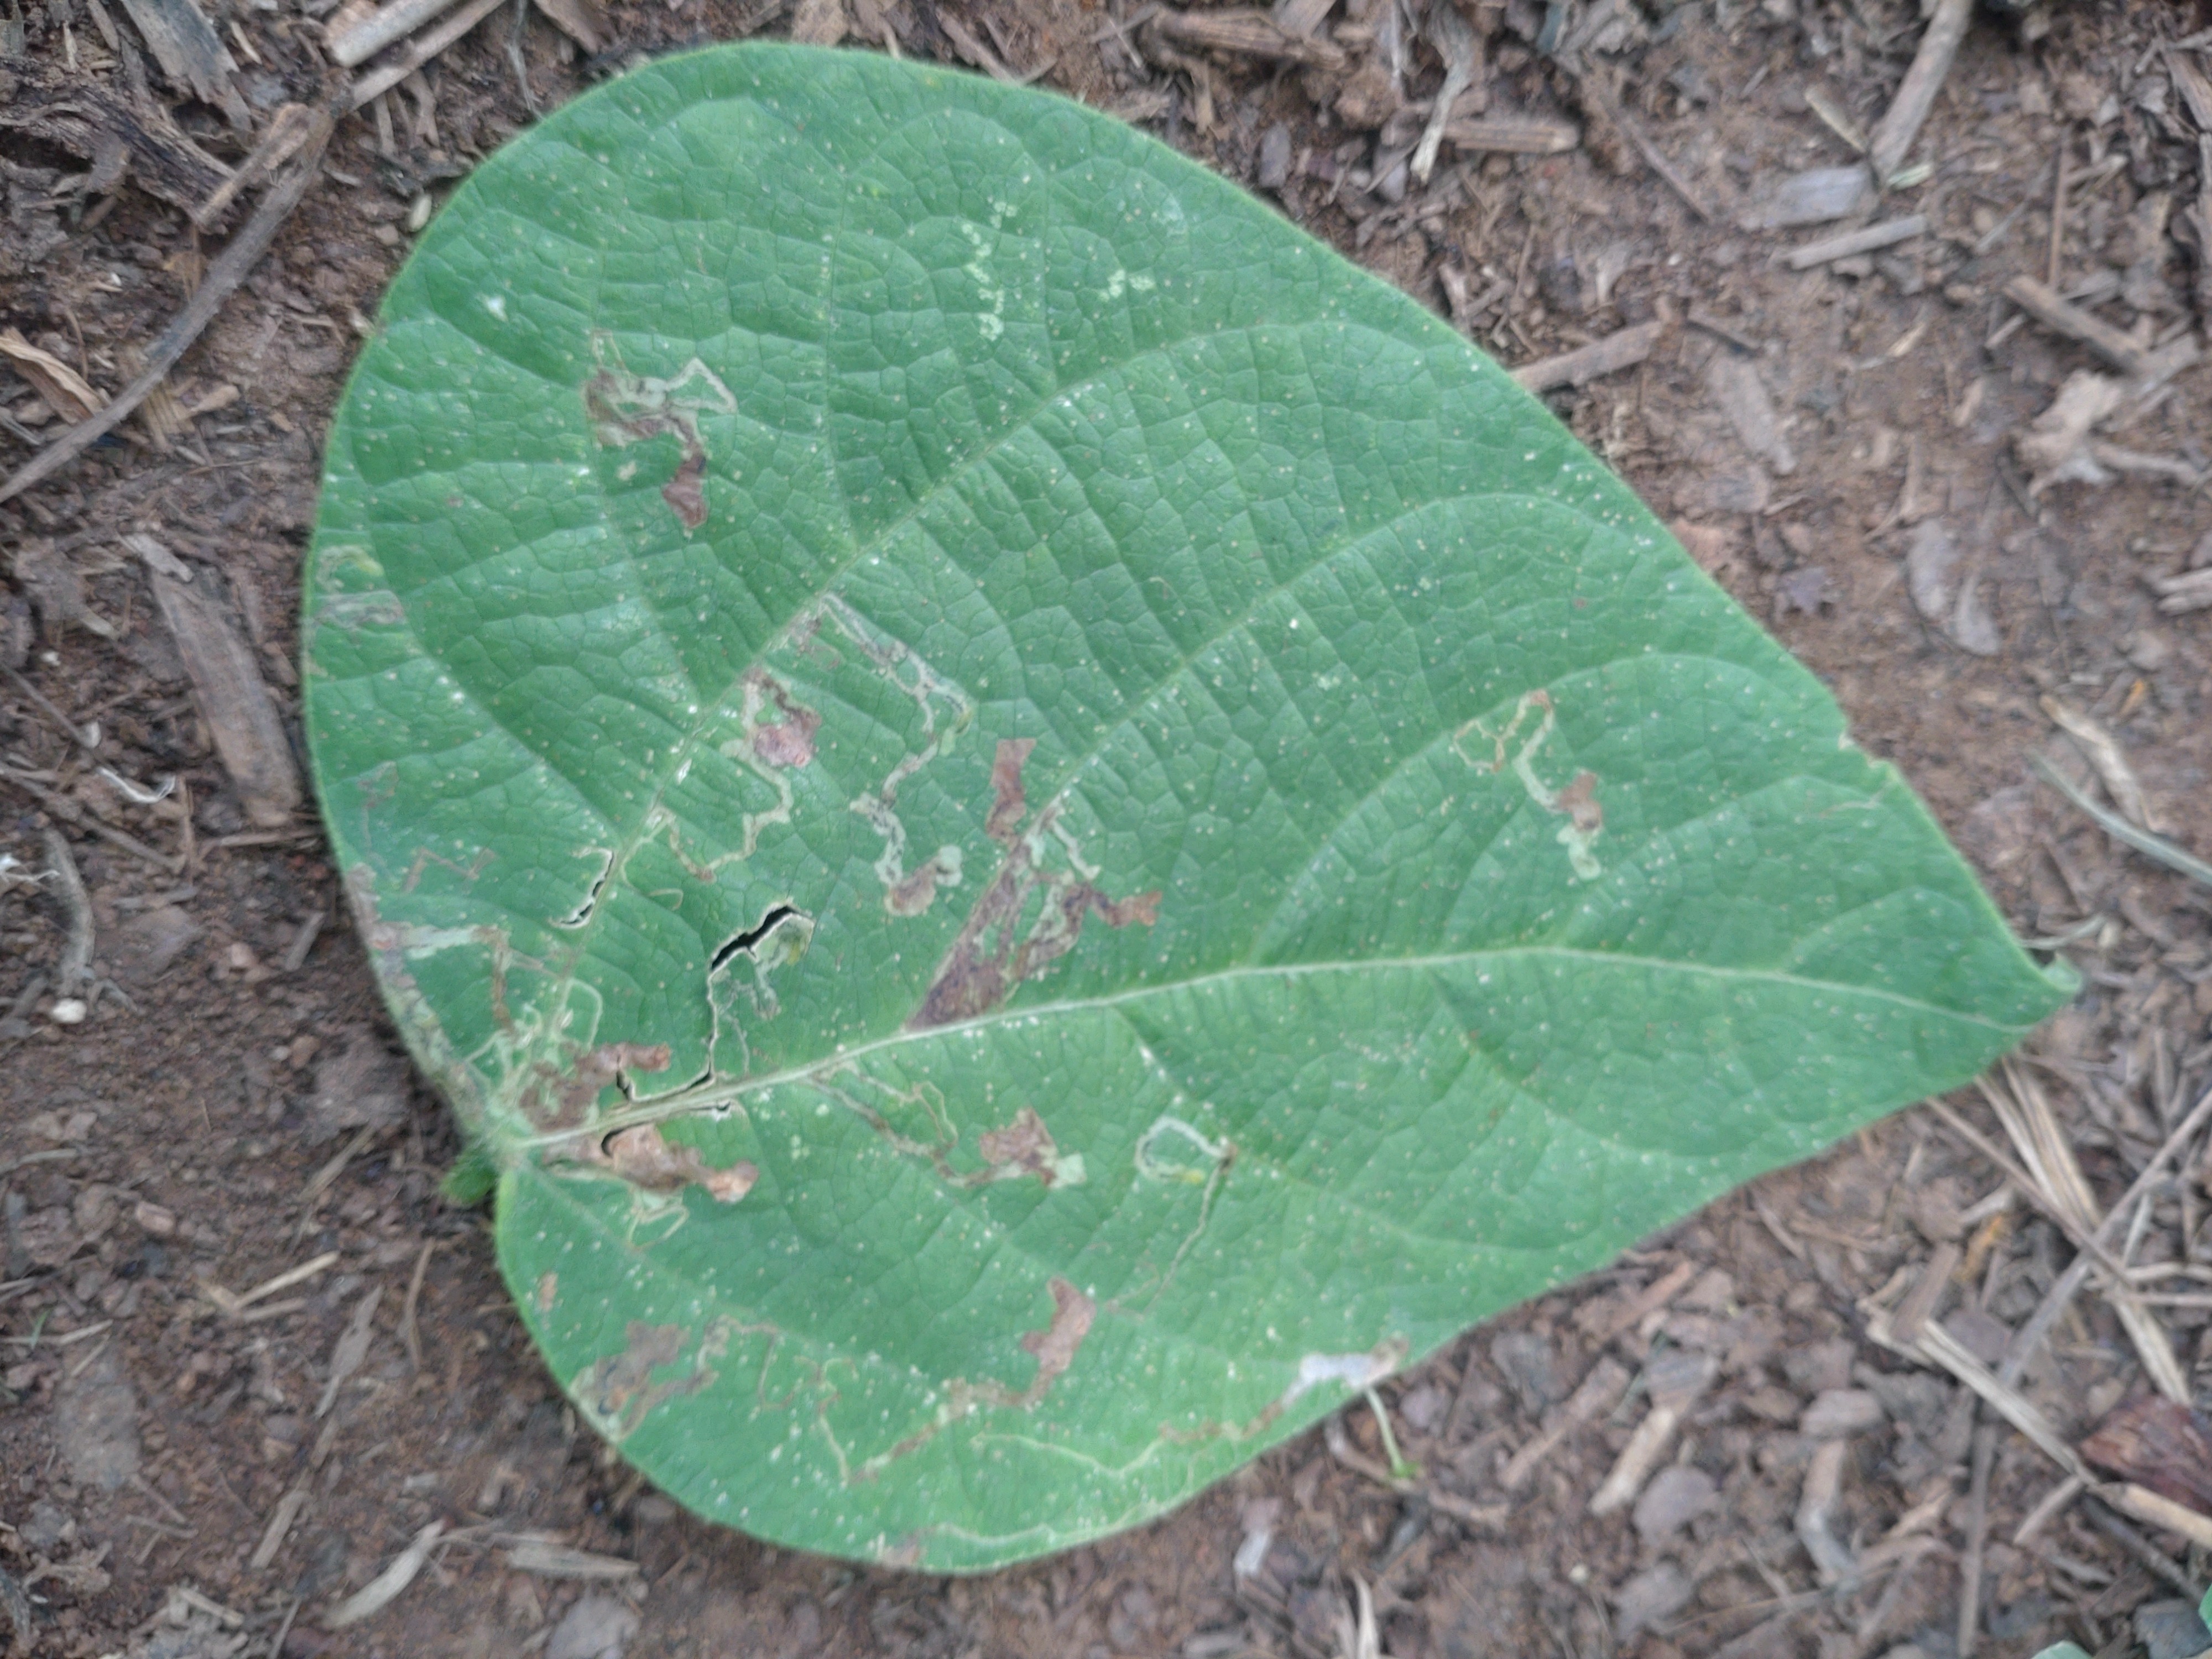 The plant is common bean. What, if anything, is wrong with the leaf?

anthracnose
